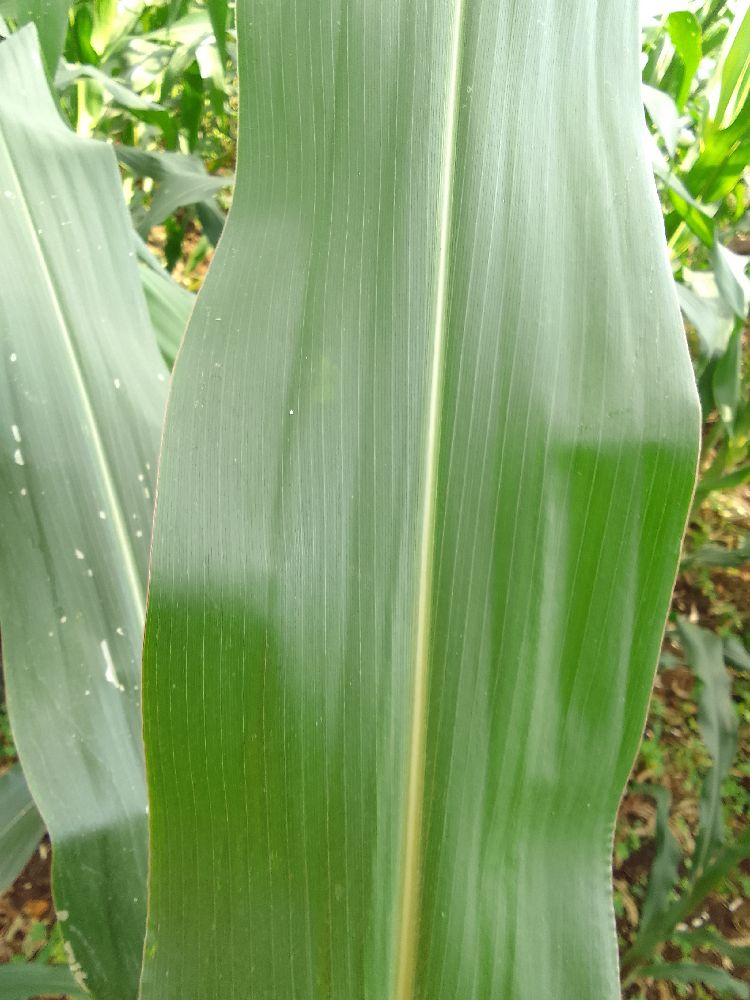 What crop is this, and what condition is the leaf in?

maize, healthy
